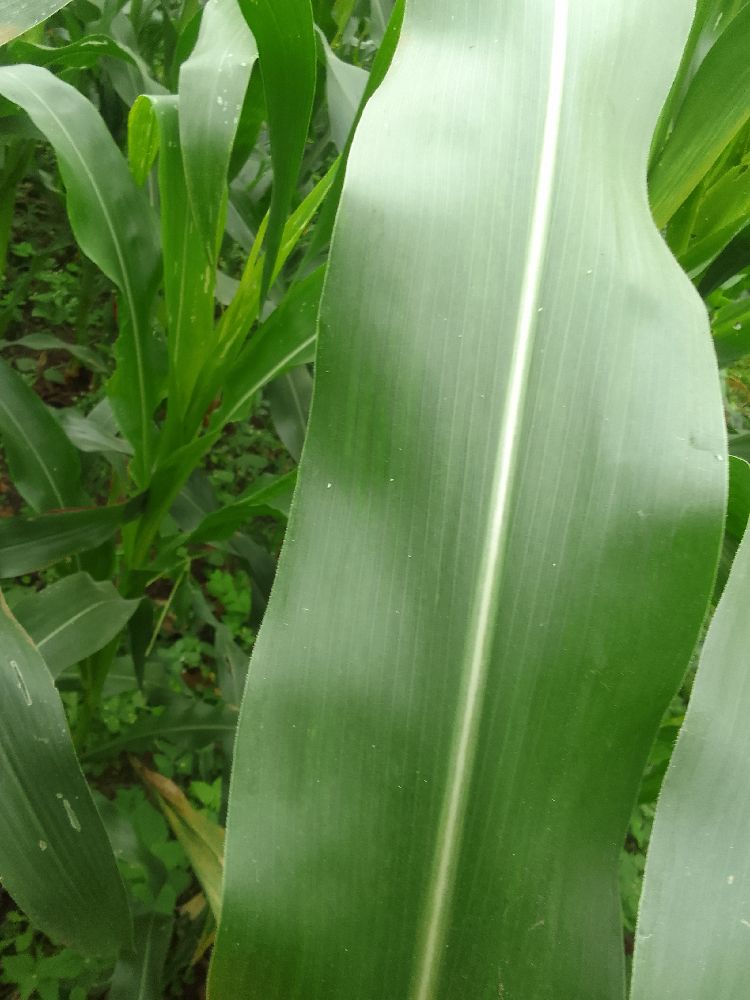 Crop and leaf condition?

maize, healthy
